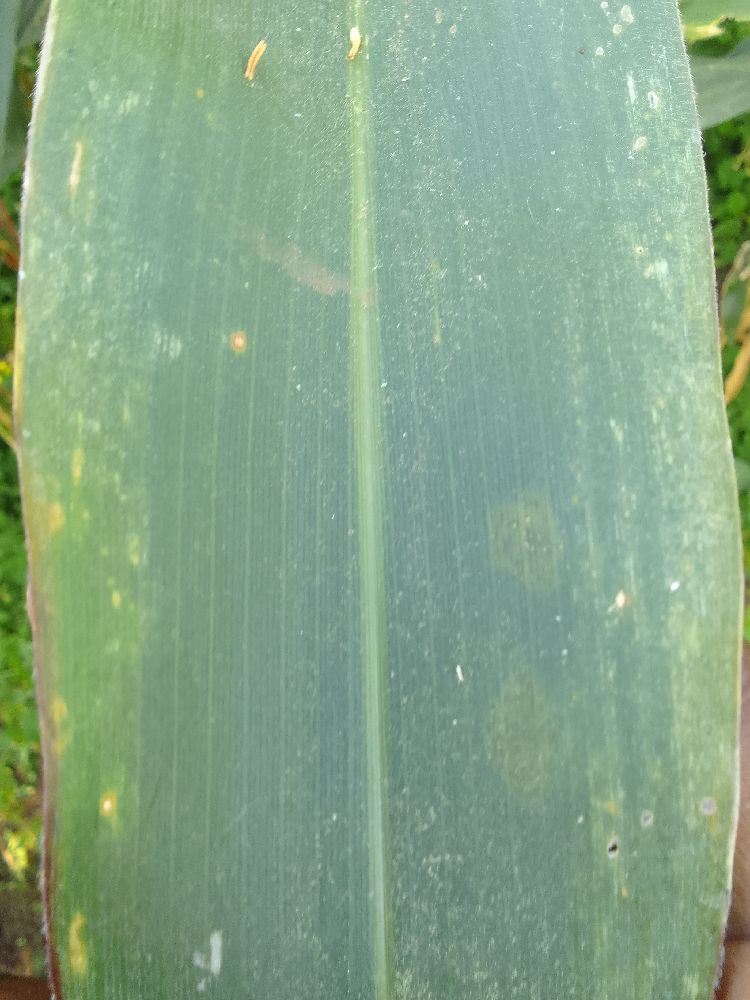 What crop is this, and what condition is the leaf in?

maize, healthy
